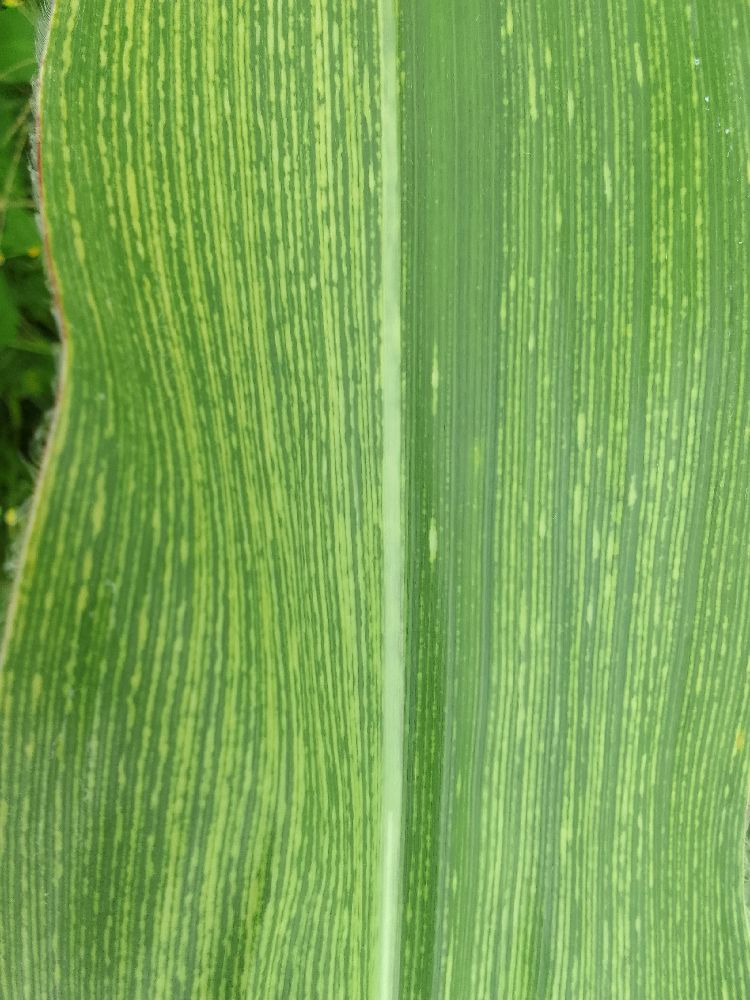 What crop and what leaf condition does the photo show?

maize, maize streak virus
